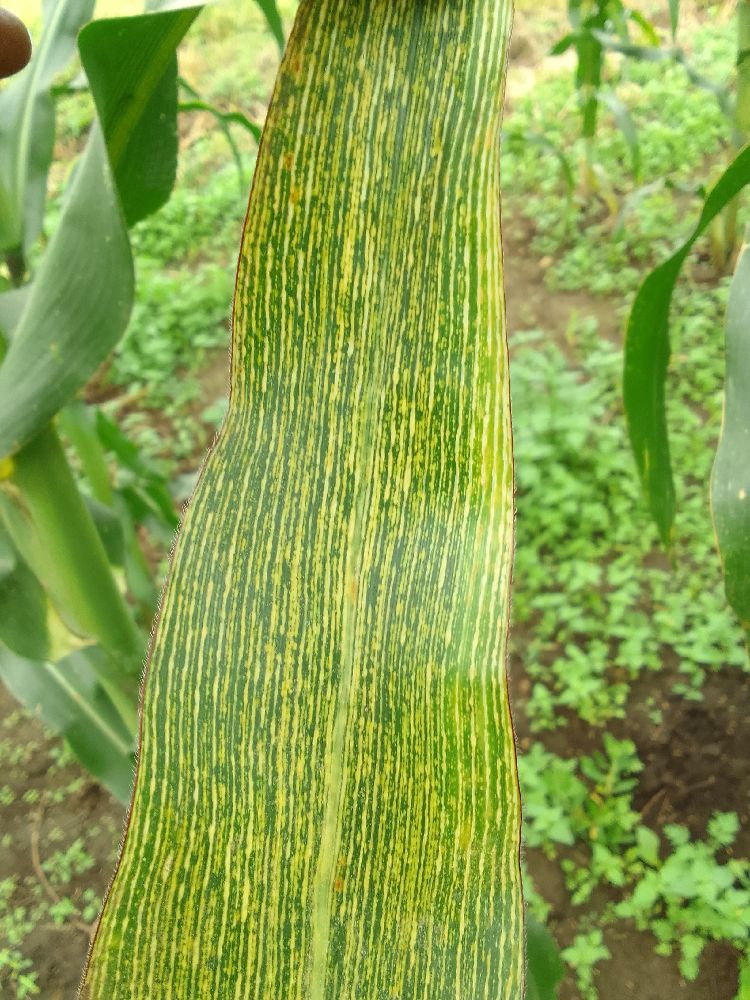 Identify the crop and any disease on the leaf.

maize, maize streak virus
